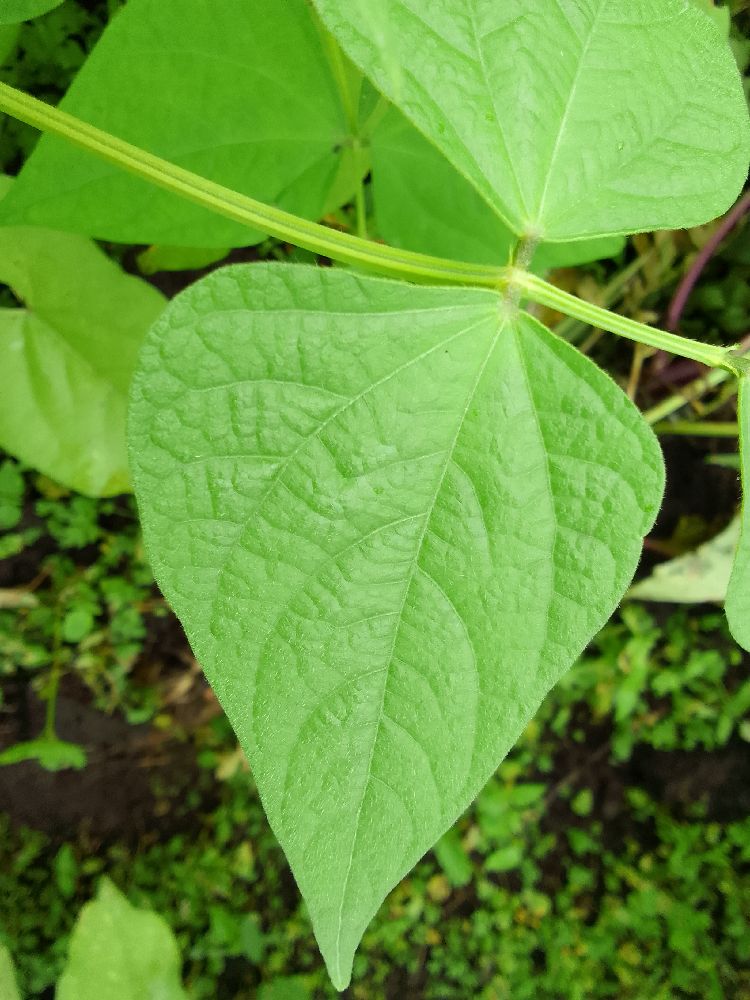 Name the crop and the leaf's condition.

common bean, healthy
